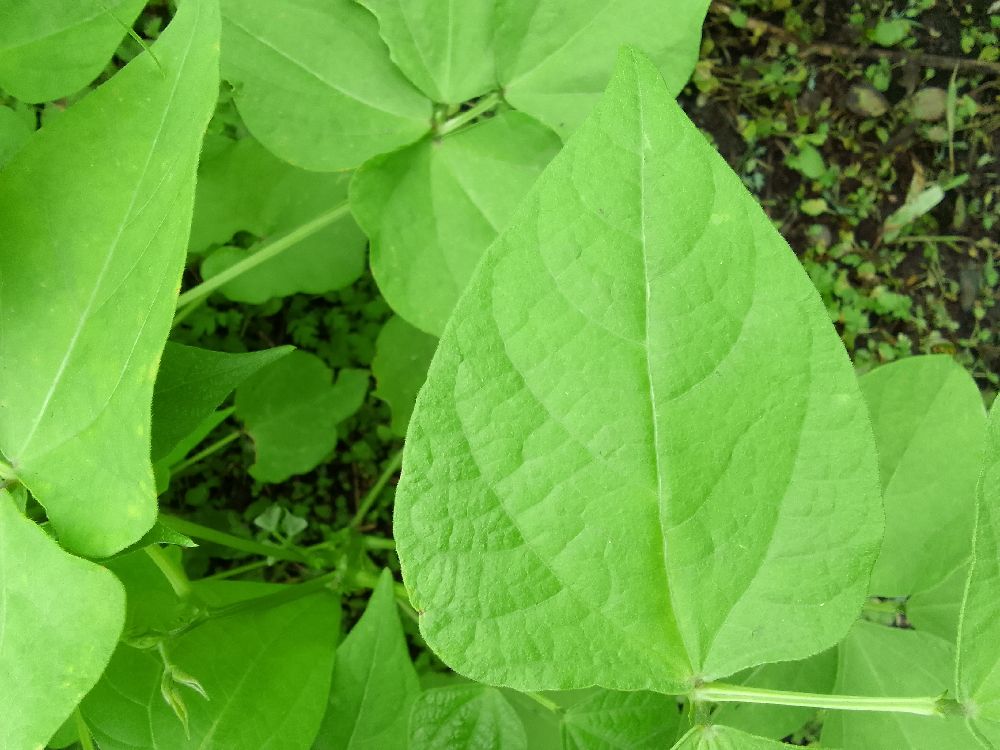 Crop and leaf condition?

common bean, healthy
